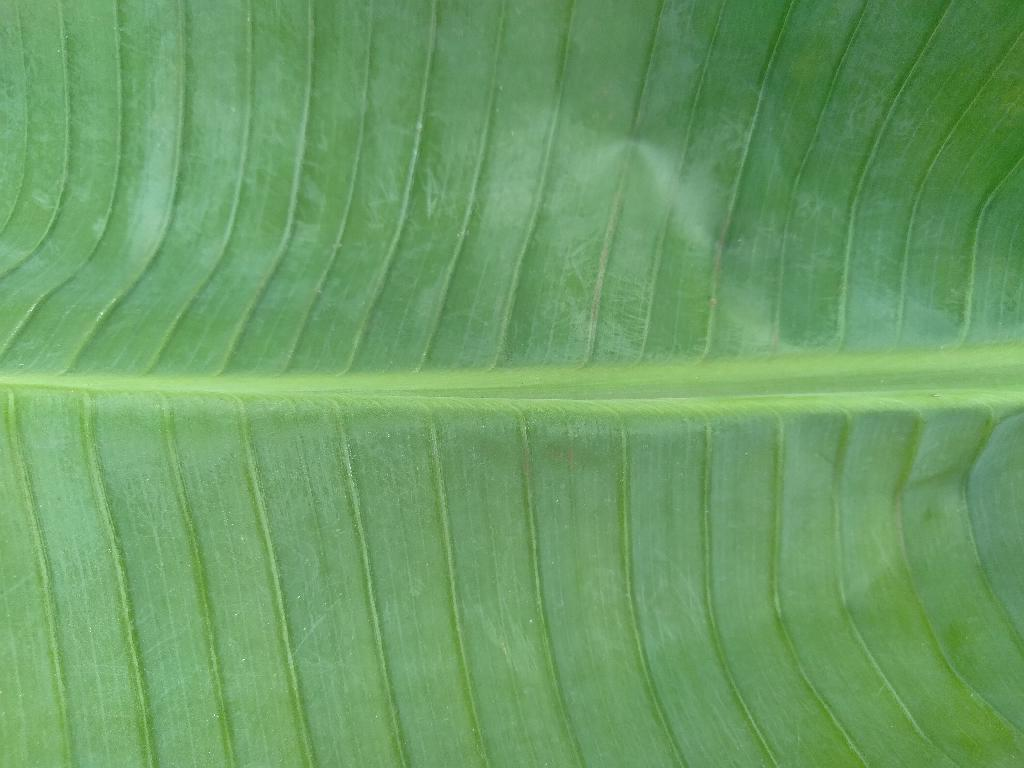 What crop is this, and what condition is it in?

banana, healthy
